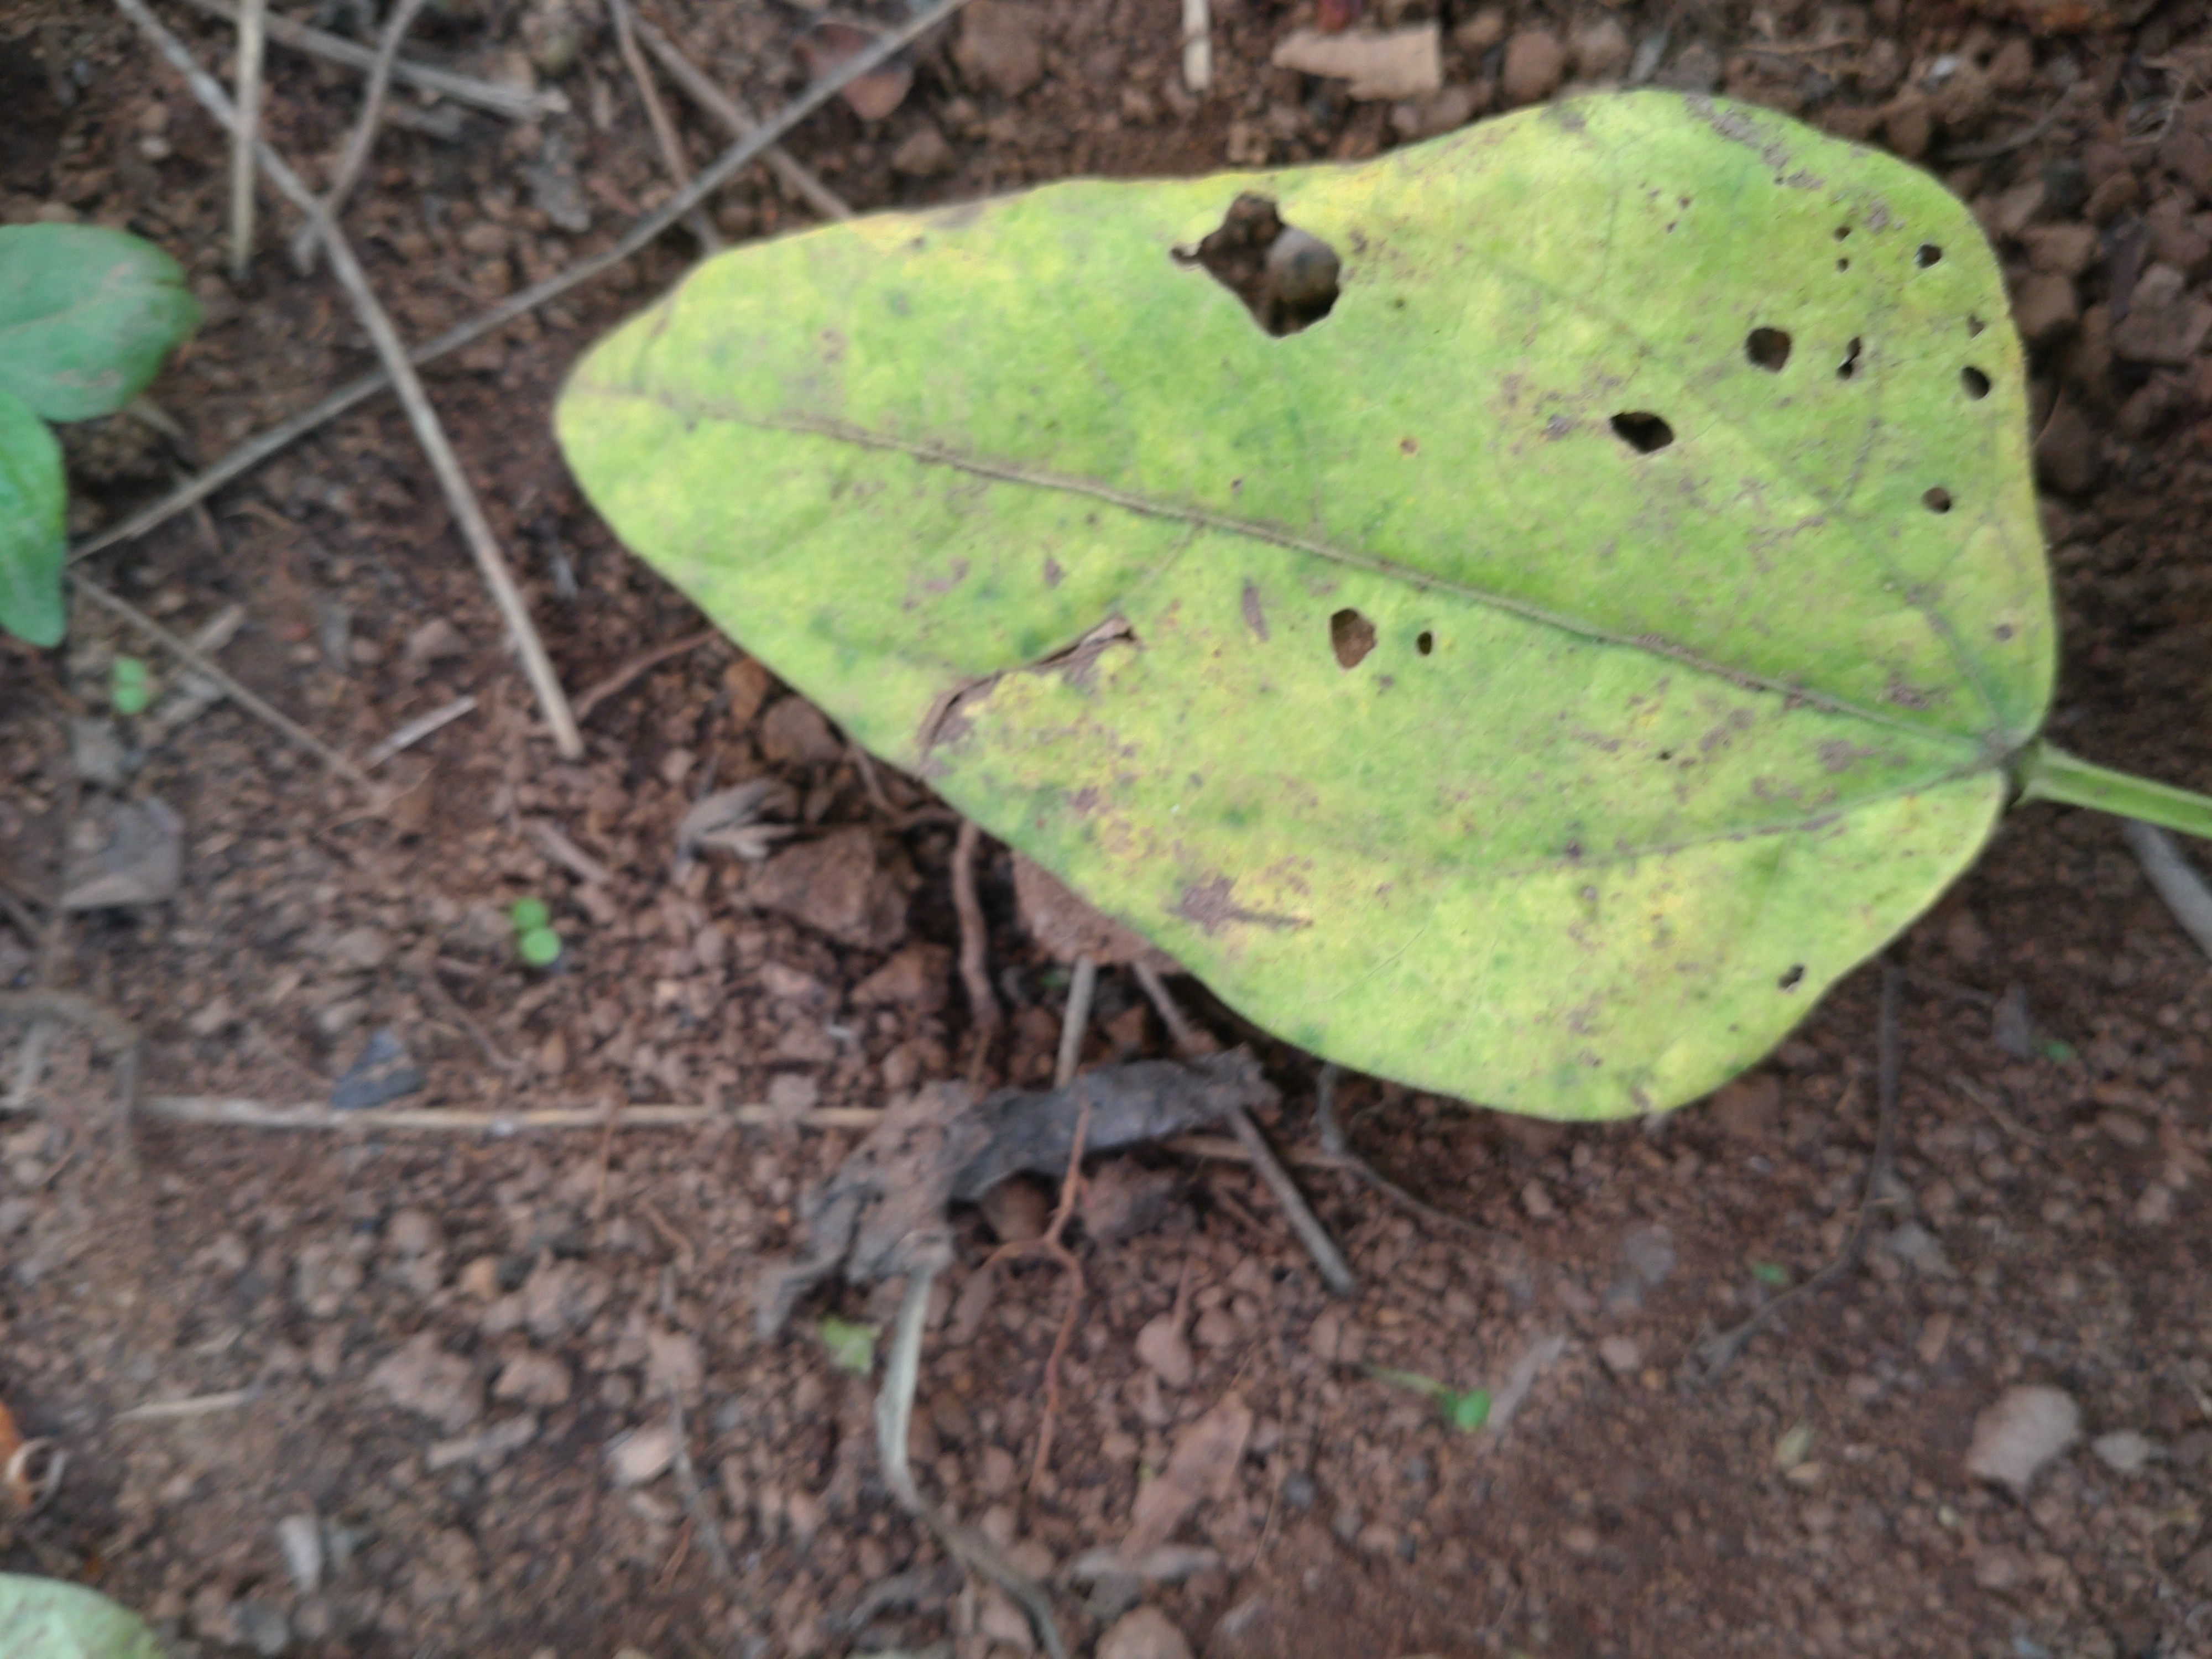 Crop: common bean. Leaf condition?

rust
